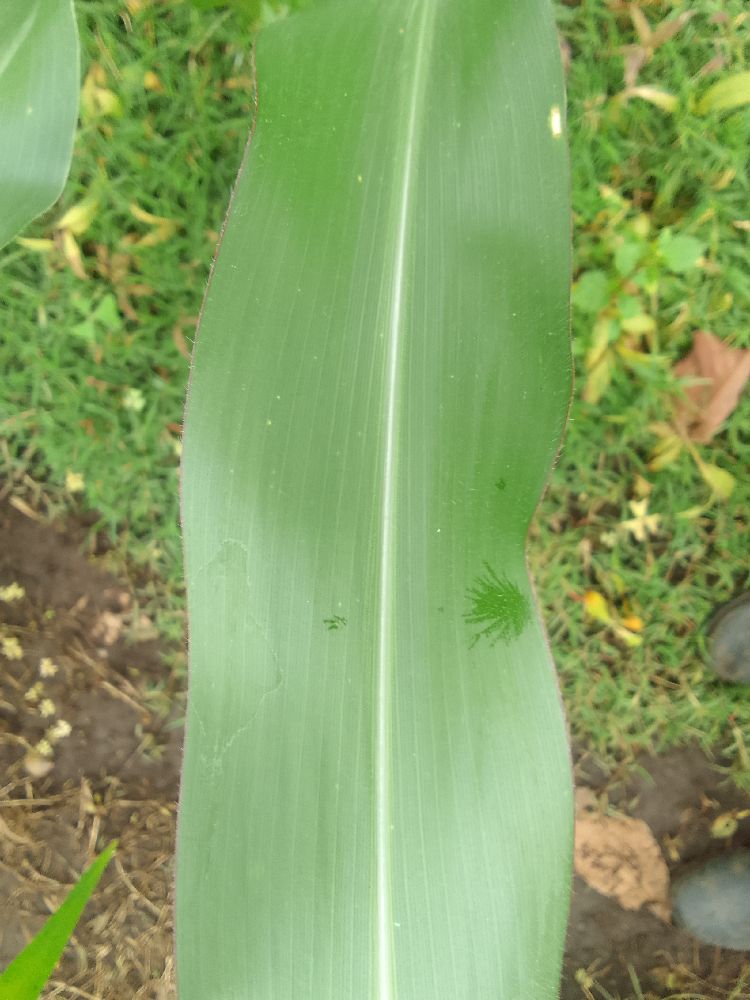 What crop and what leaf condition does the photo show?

maize, healthy
